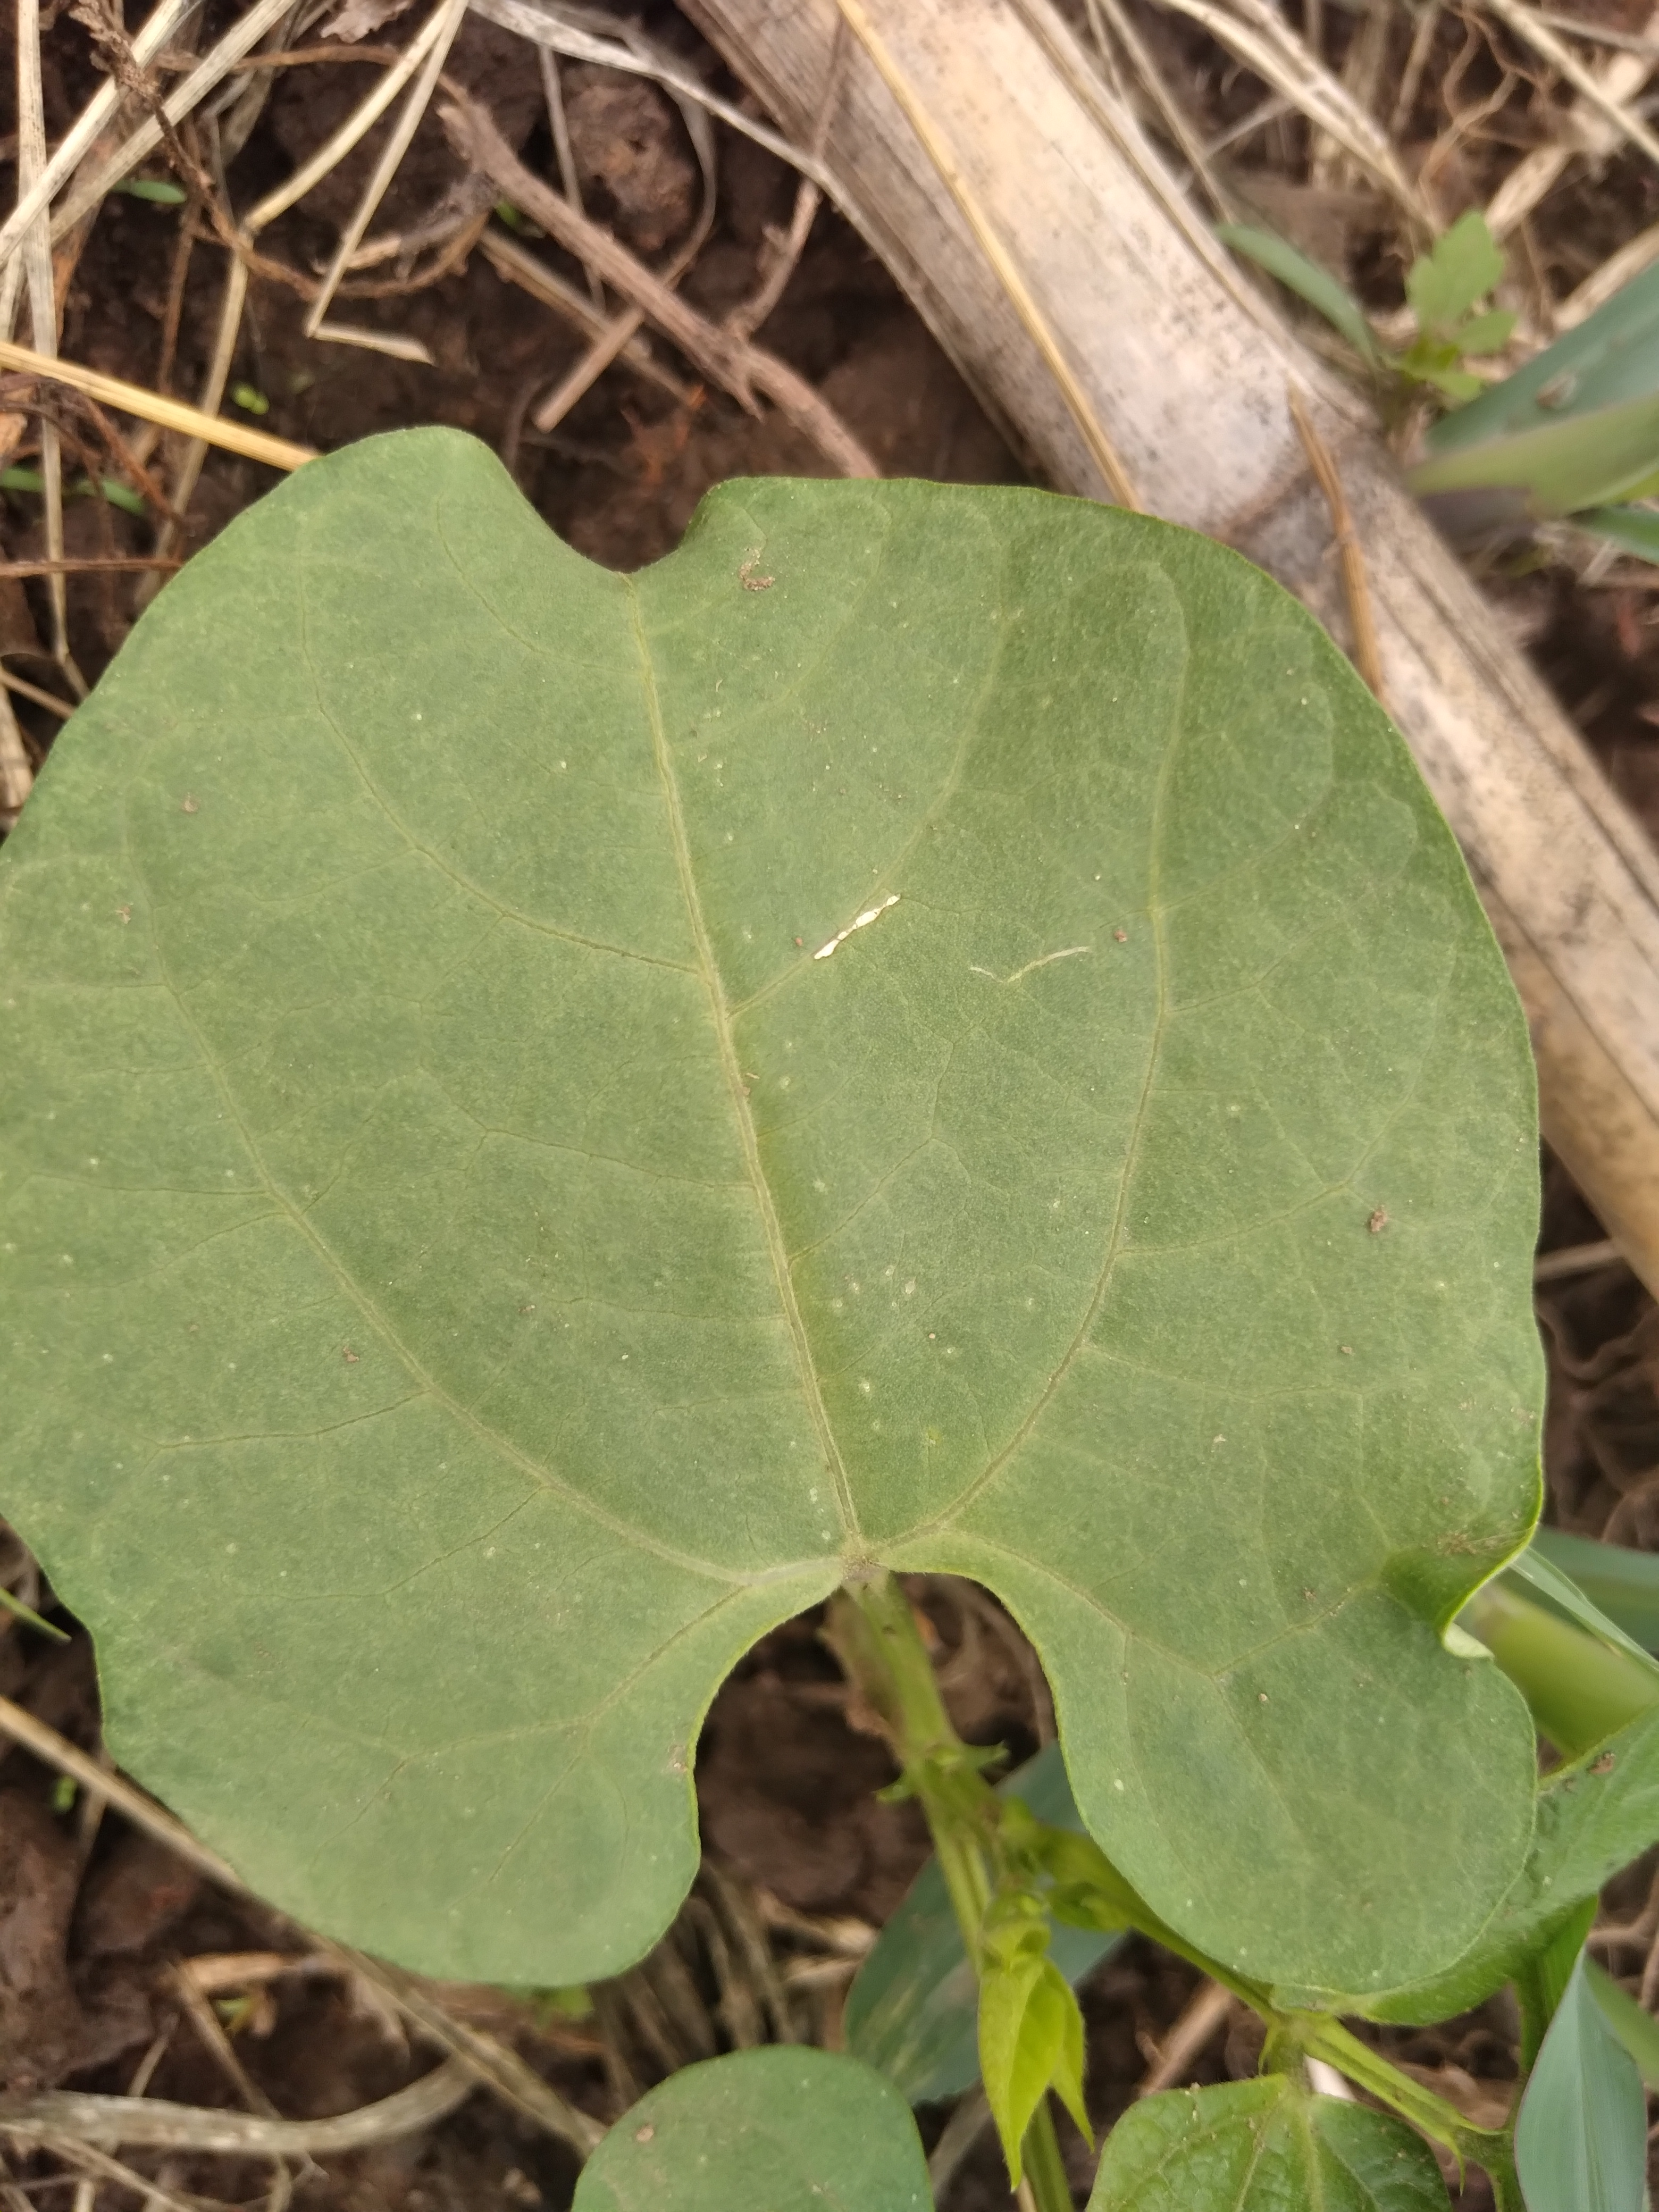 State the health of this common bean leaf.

healthy
